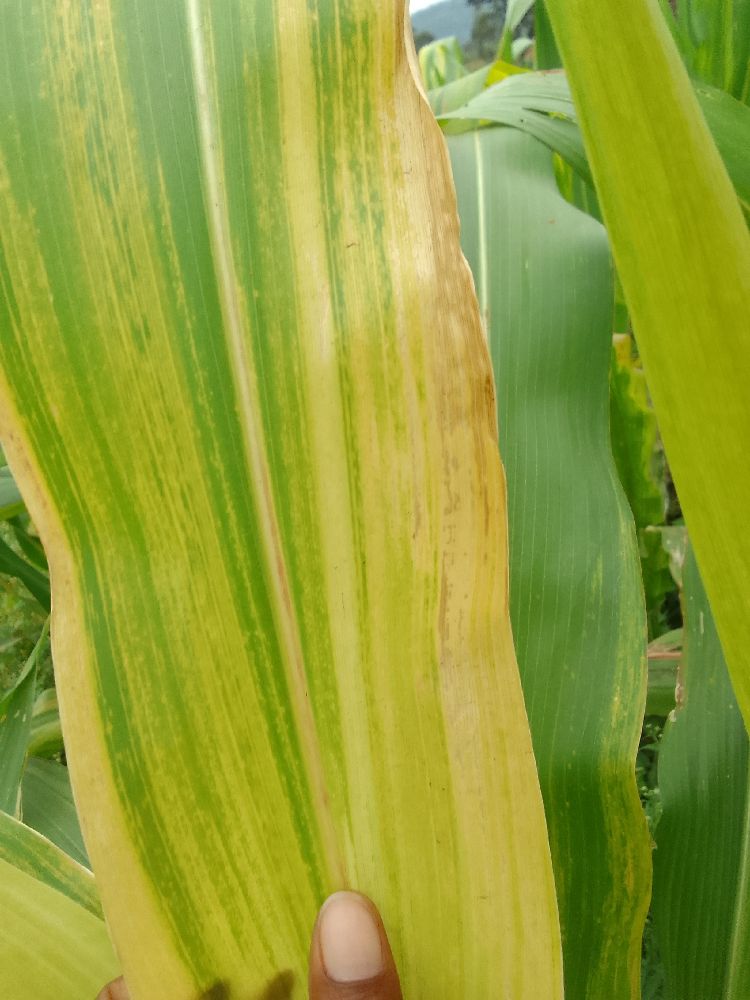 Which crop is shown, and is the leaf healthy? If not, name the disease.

maize, maize lethal necrosis
